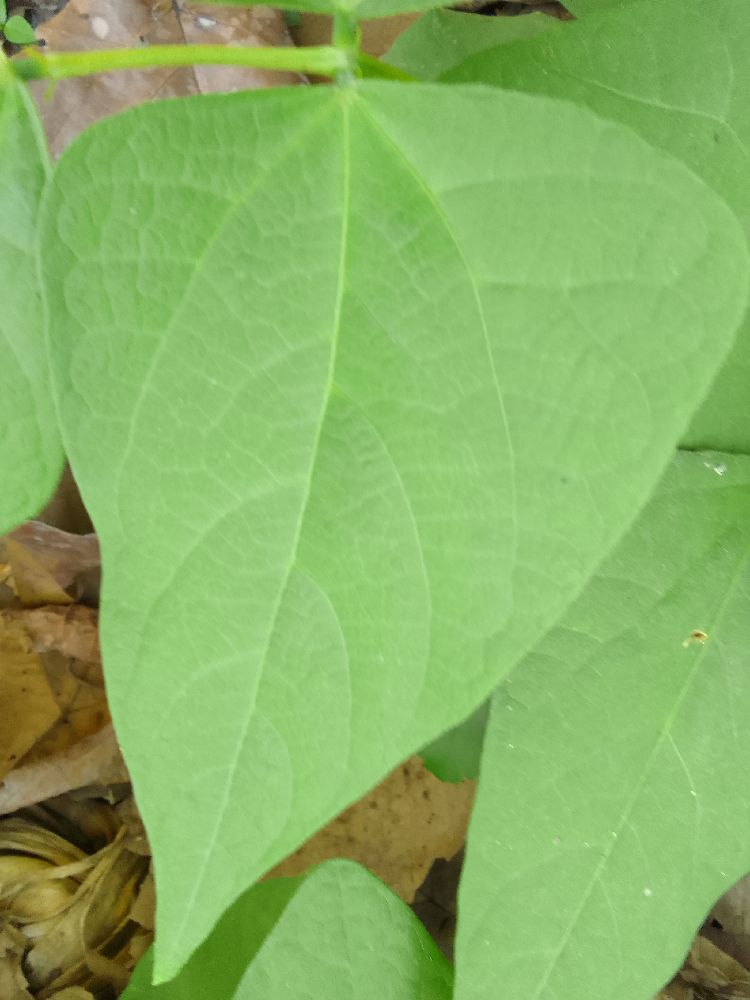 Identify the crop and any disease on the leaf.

common bean, healthy
